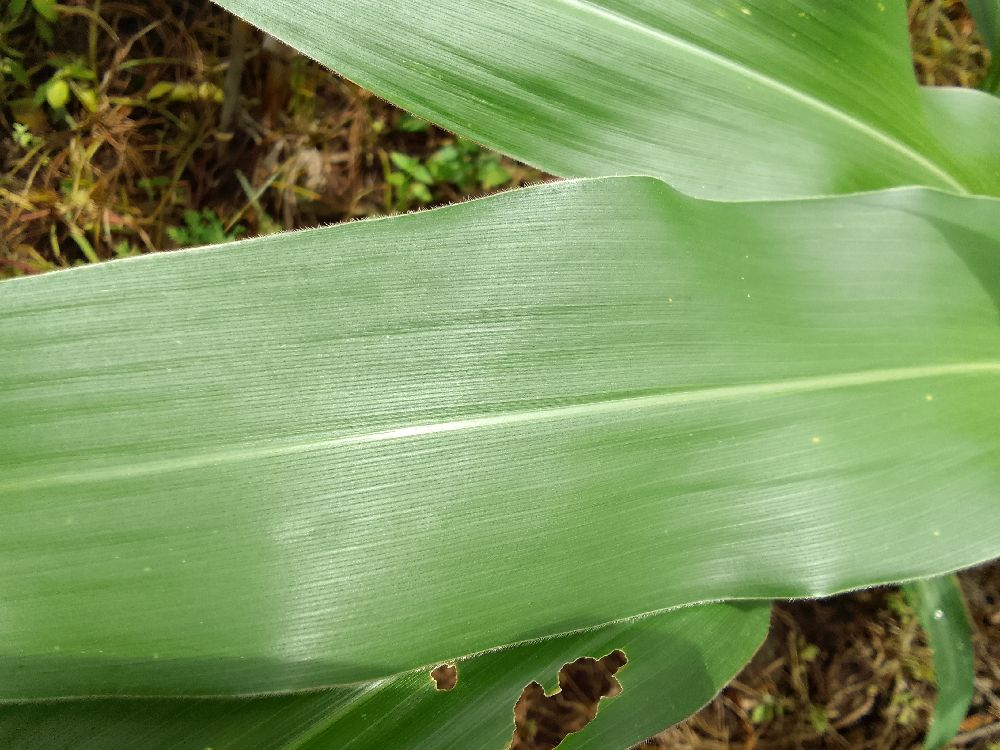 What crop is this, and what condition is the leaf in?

maize, healthy
